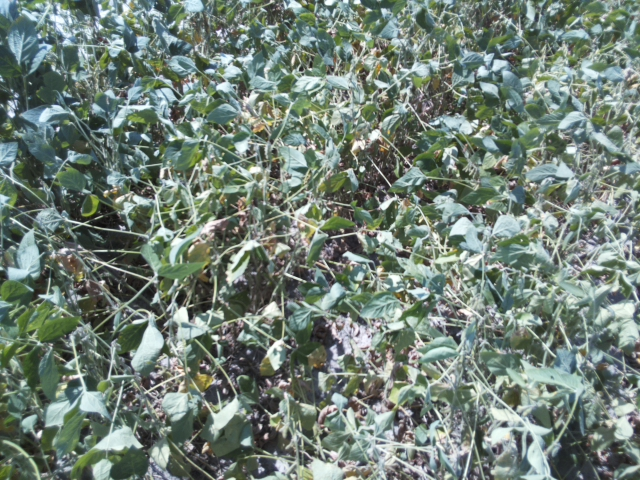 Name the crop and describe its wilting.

soybean, moderate turgor loss in upper canopy
